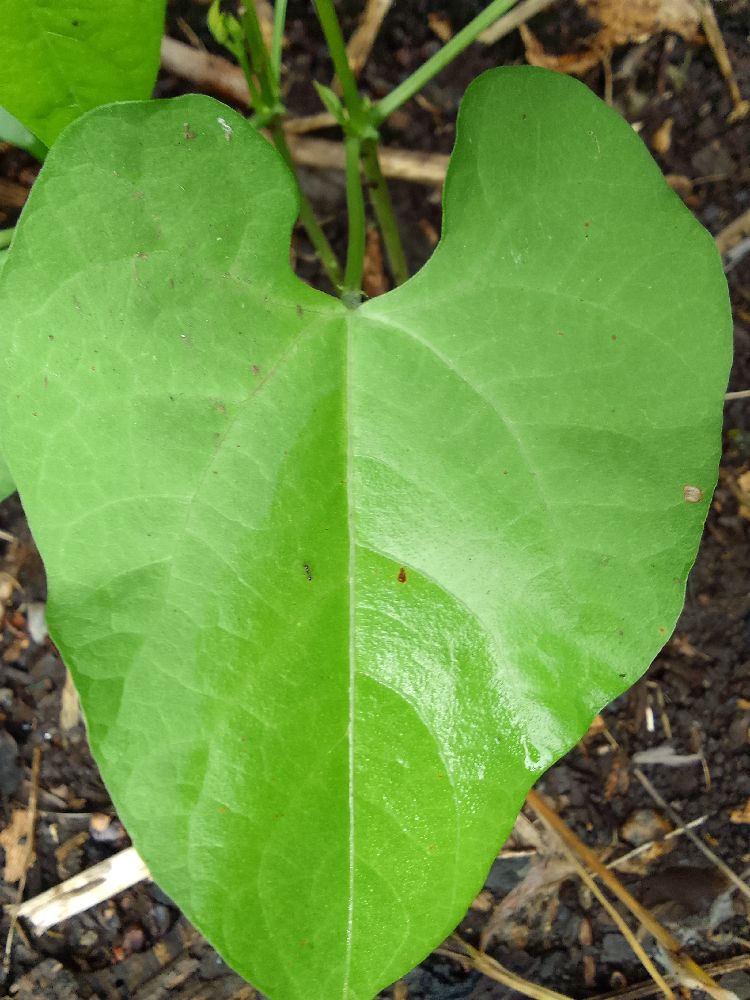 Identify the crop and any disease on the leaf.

common bean, healthy
